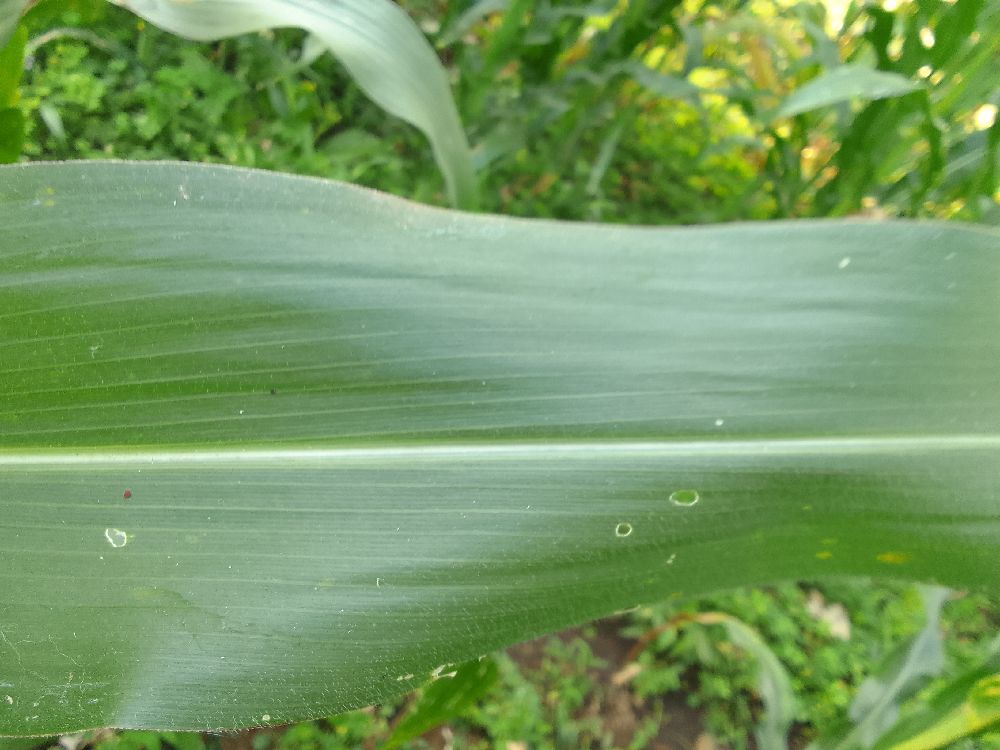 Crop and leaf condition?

maize, healthy
